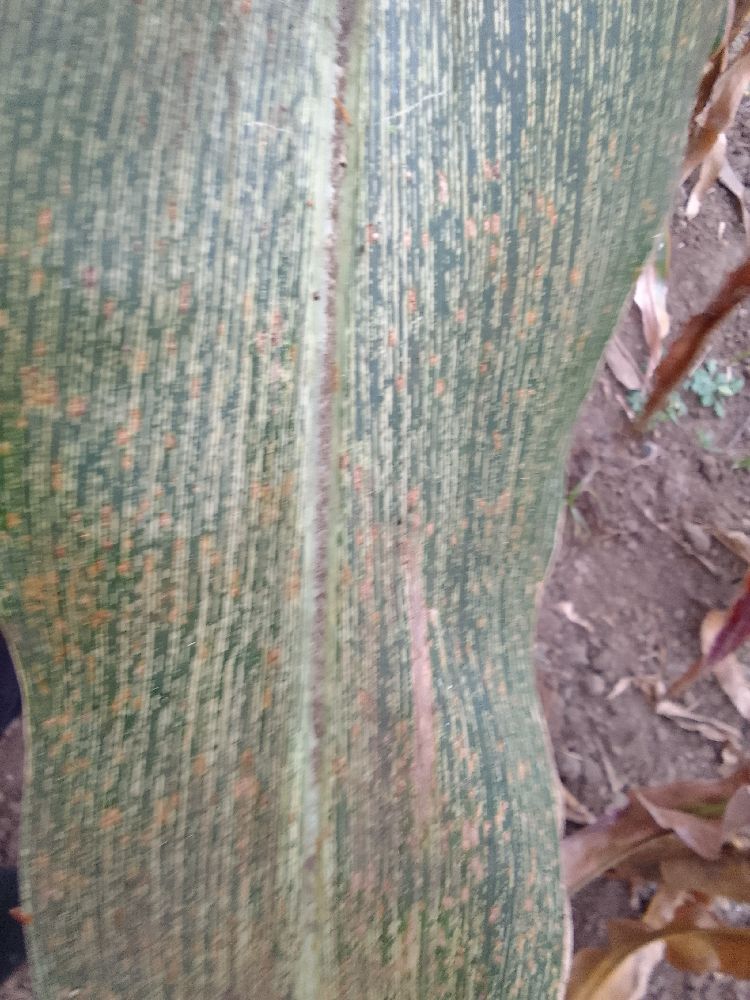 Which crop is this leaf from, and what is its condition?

maize, maize streak virus
